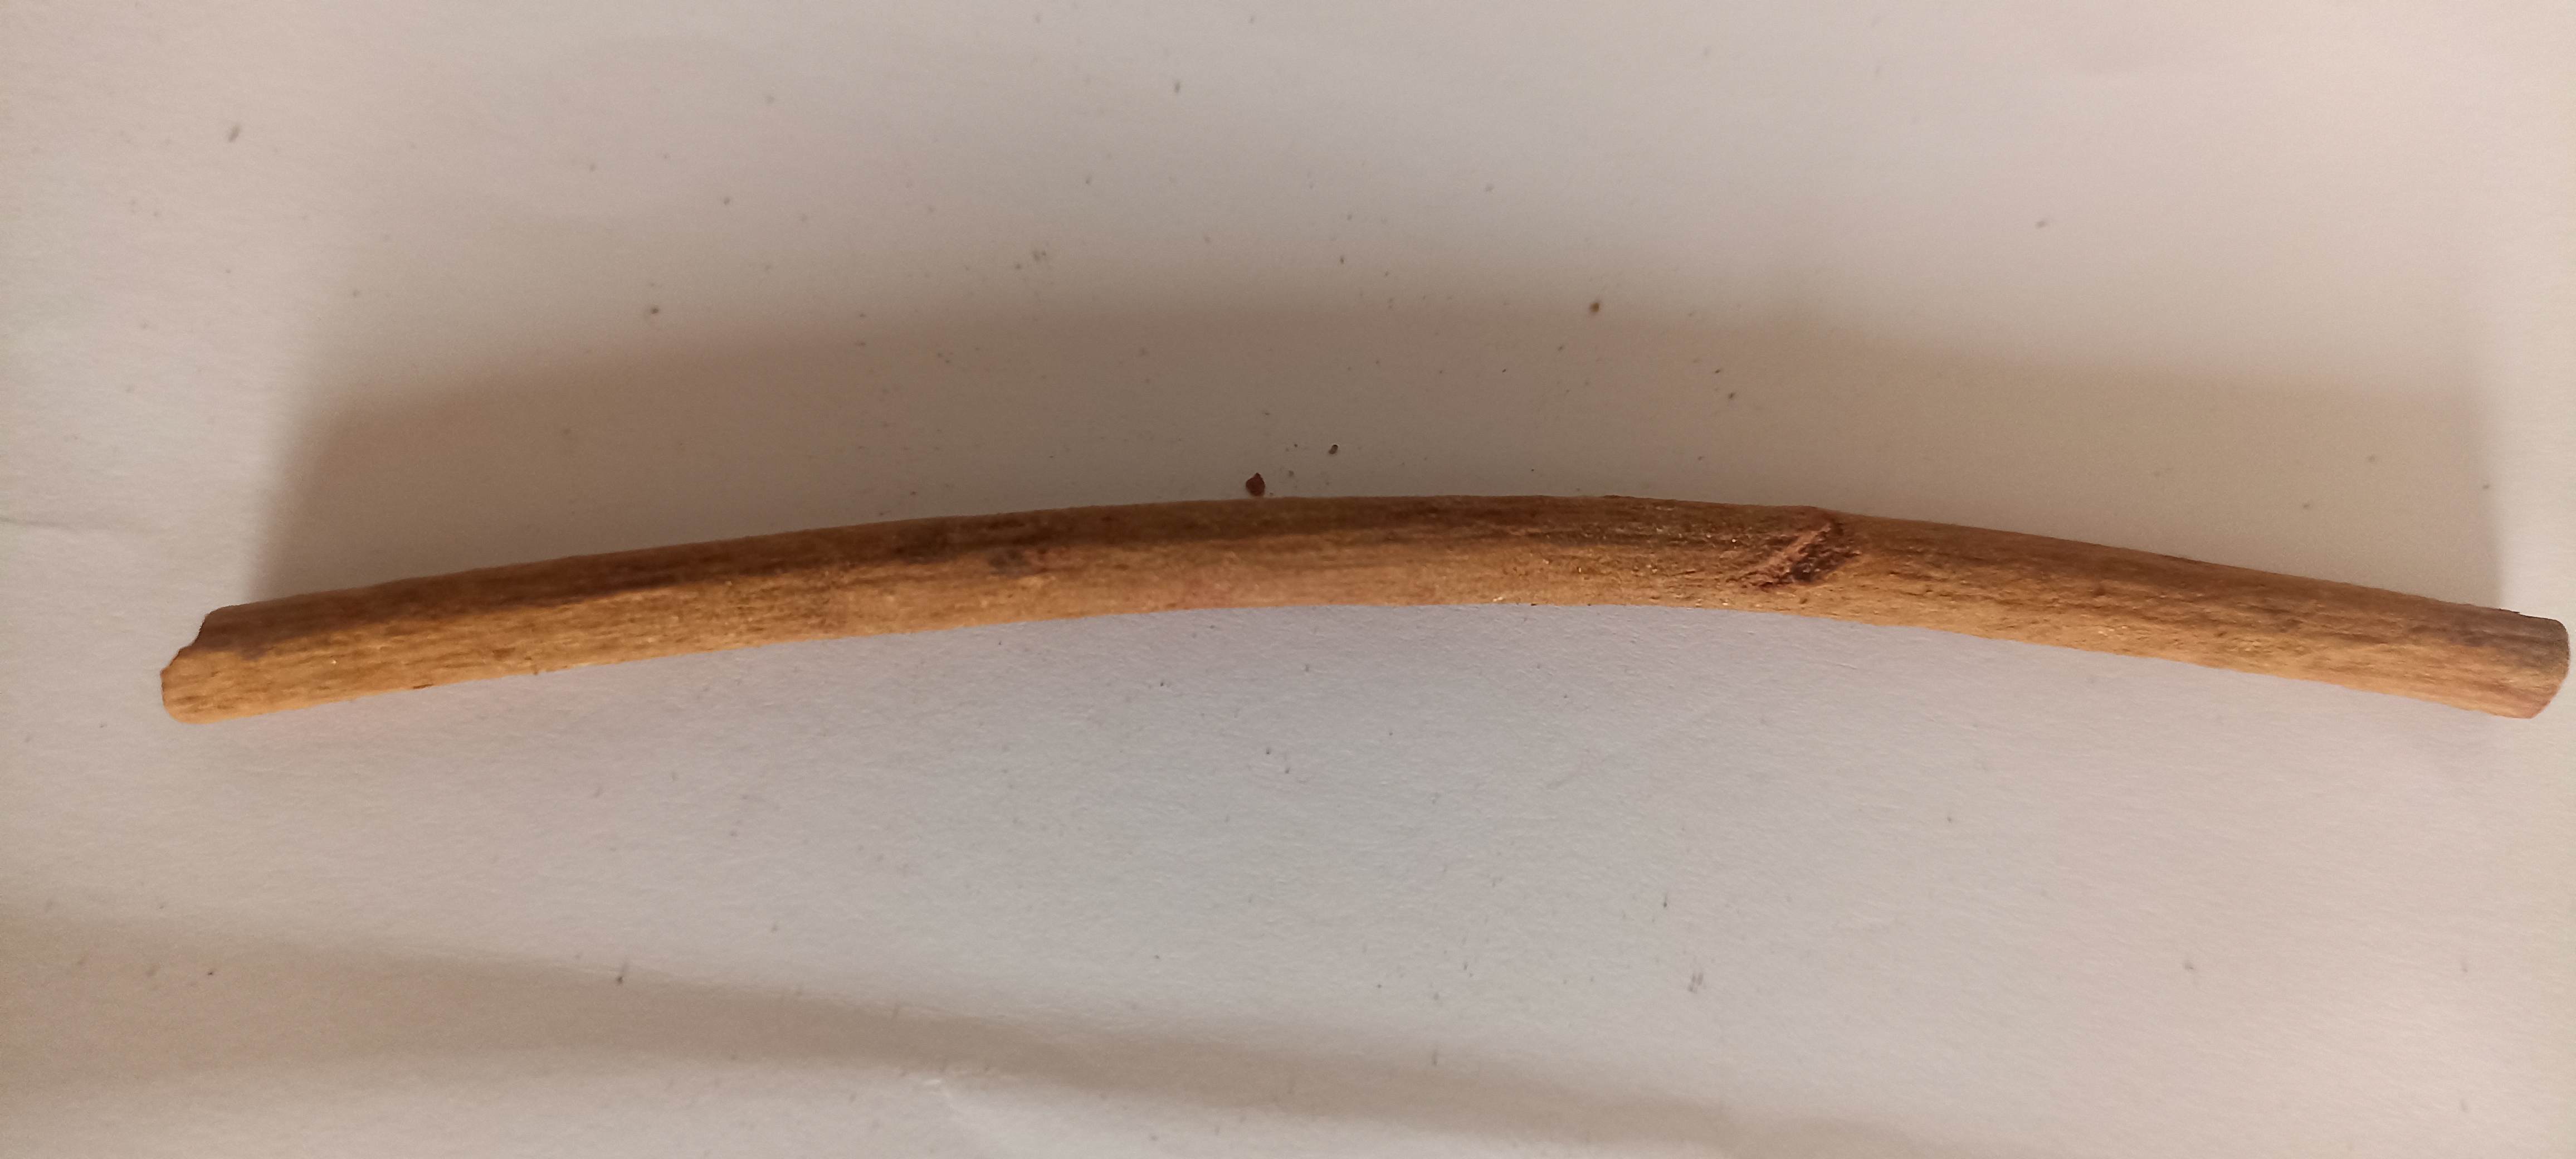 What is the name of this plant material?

manjistha
